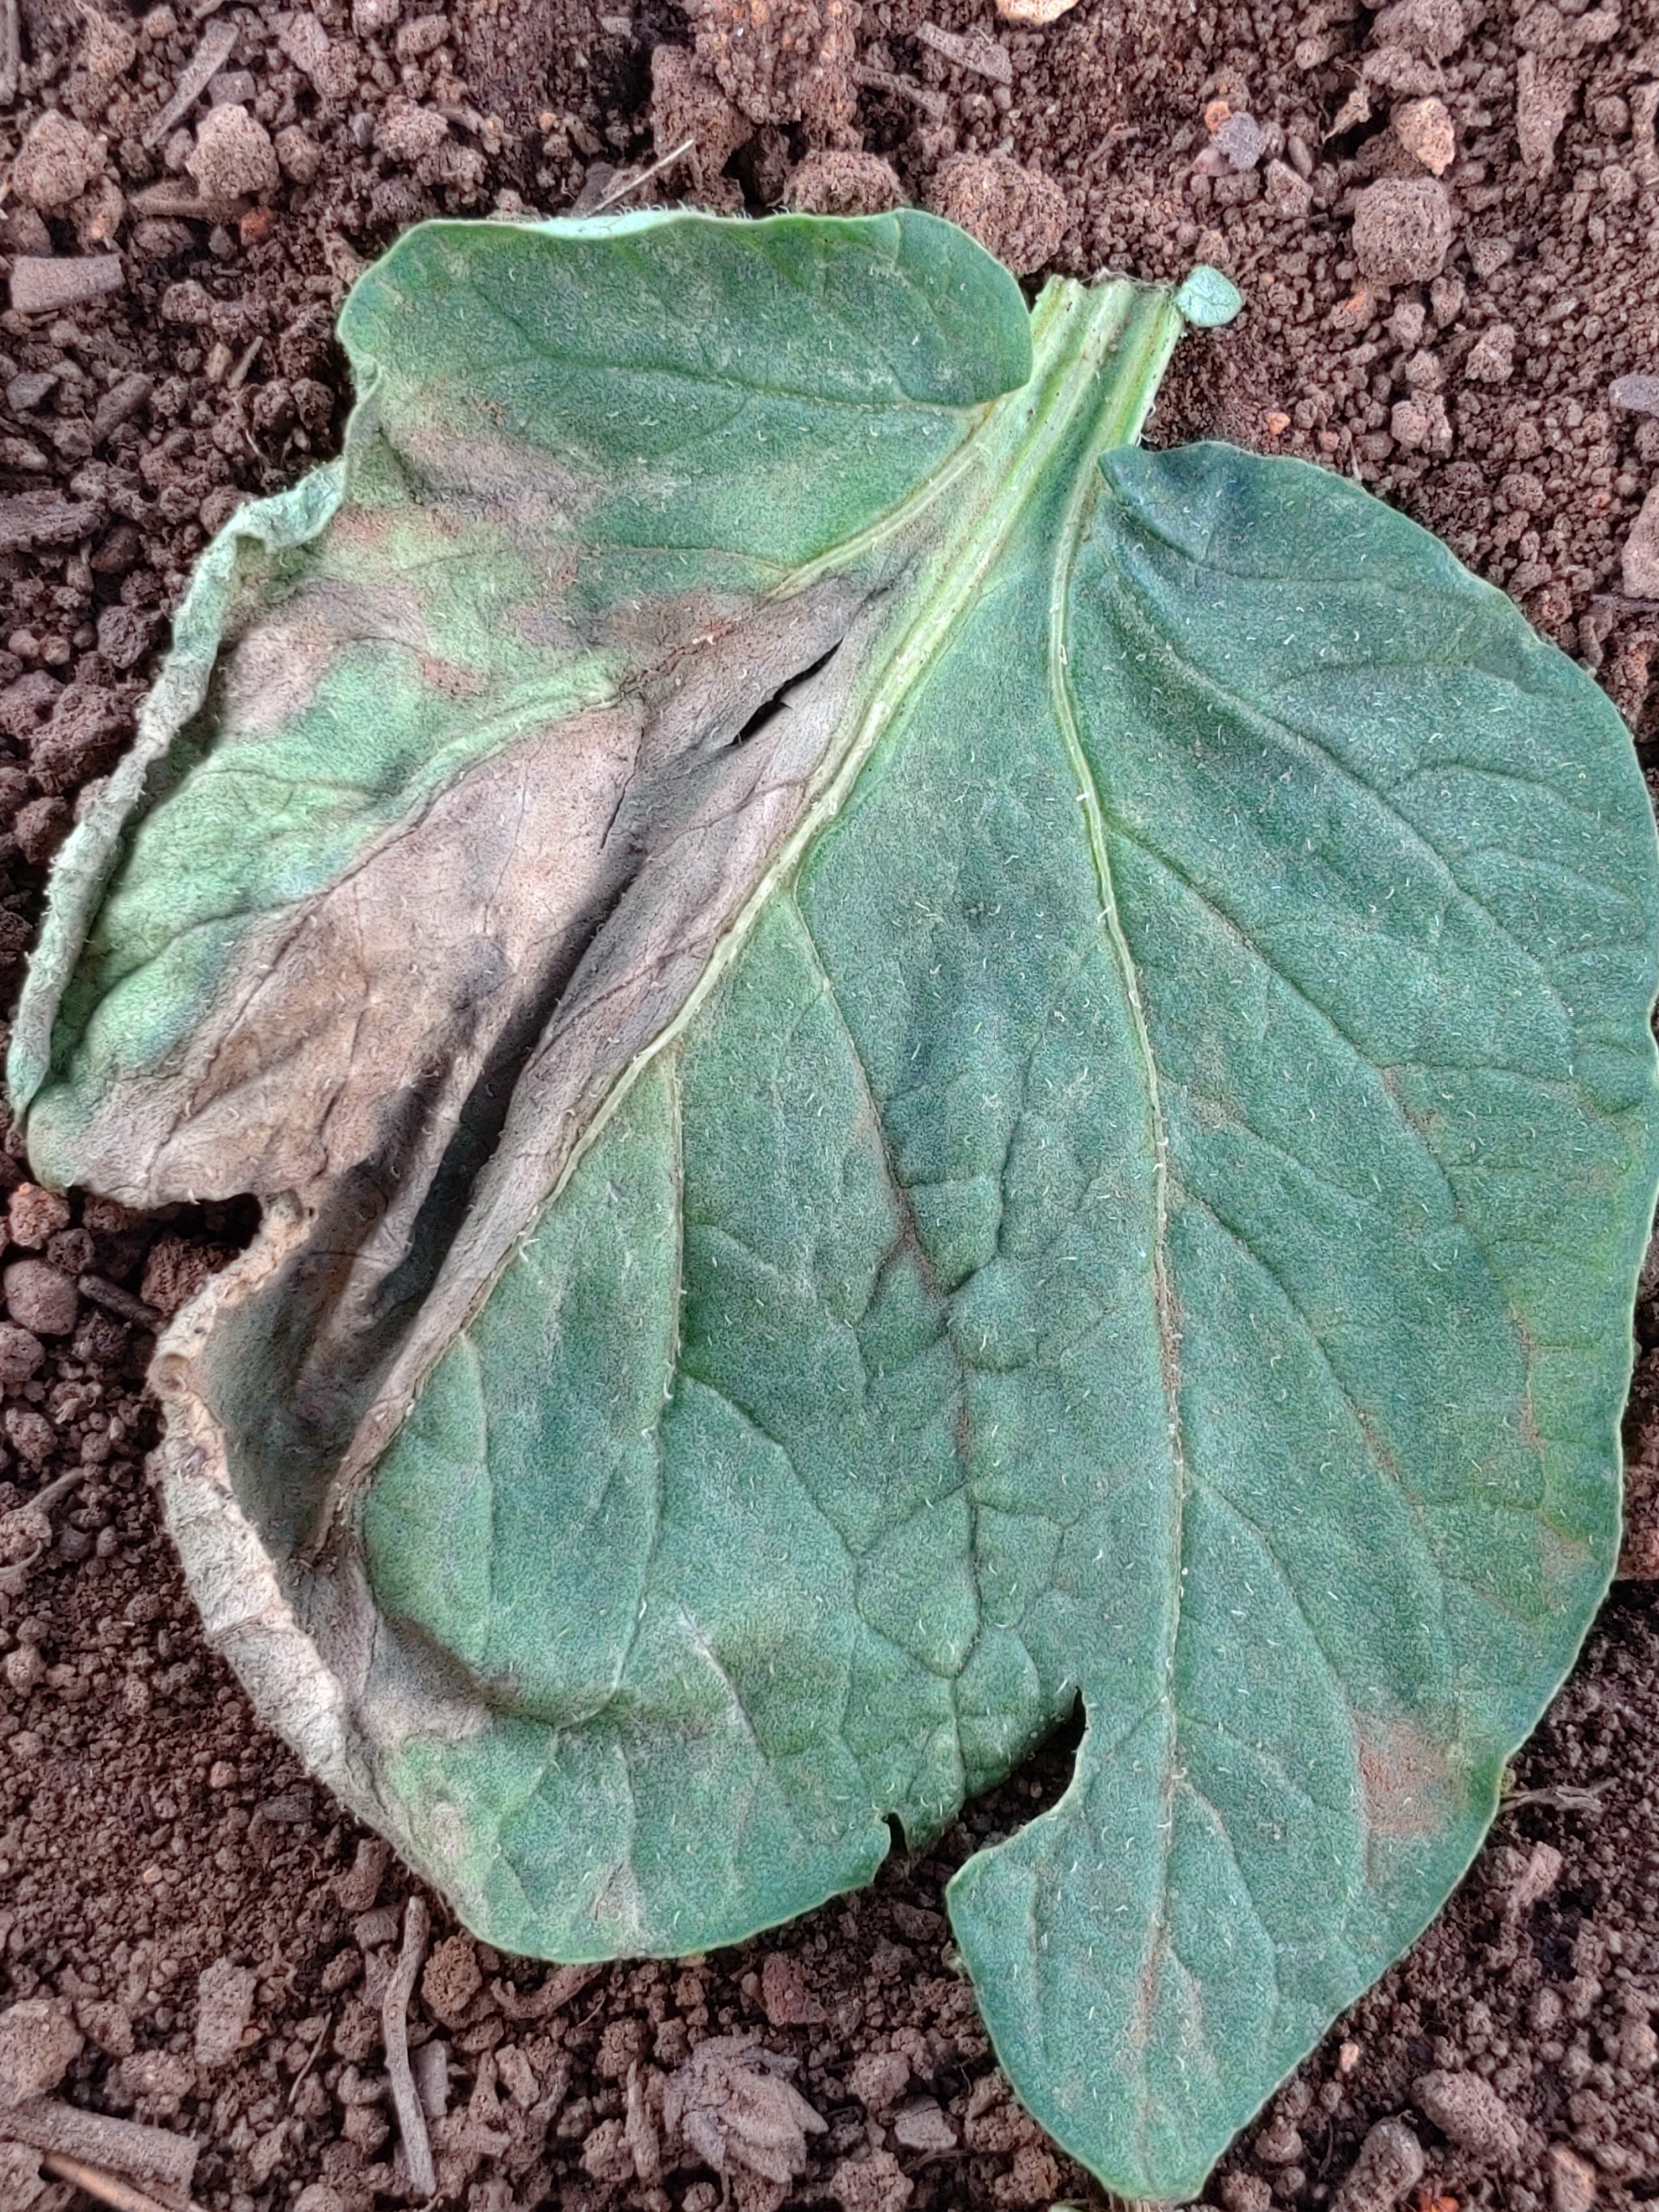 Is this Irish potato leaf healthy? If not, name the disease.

early blight
